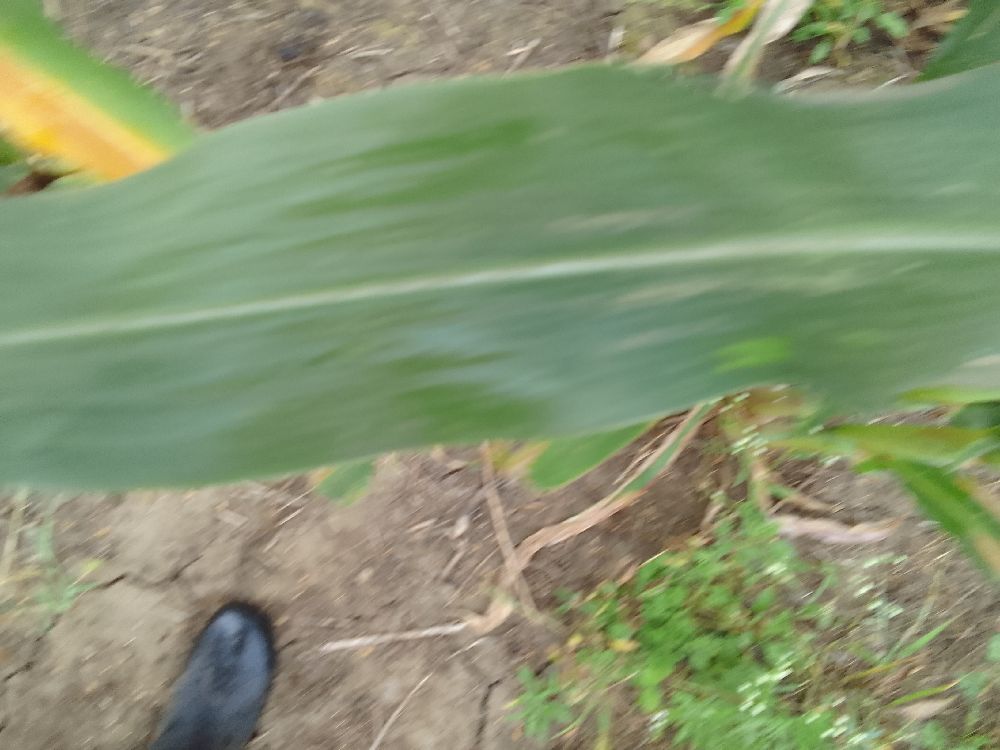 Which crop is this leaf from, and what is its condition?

maize, healthy
